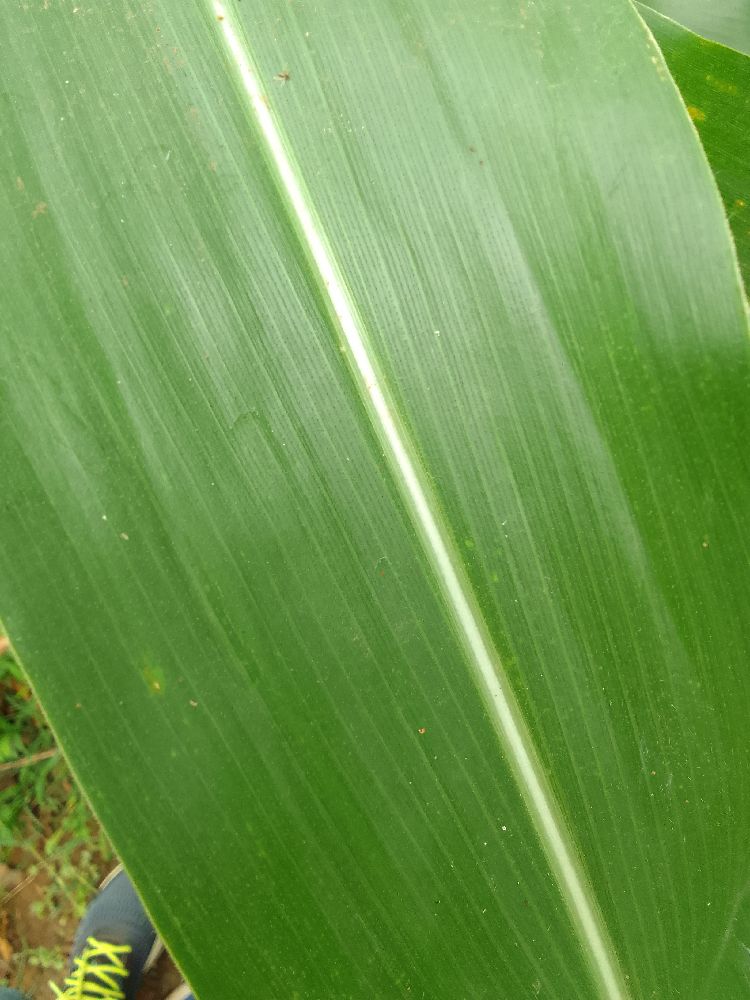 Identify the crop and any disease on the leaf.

maize, healthy
